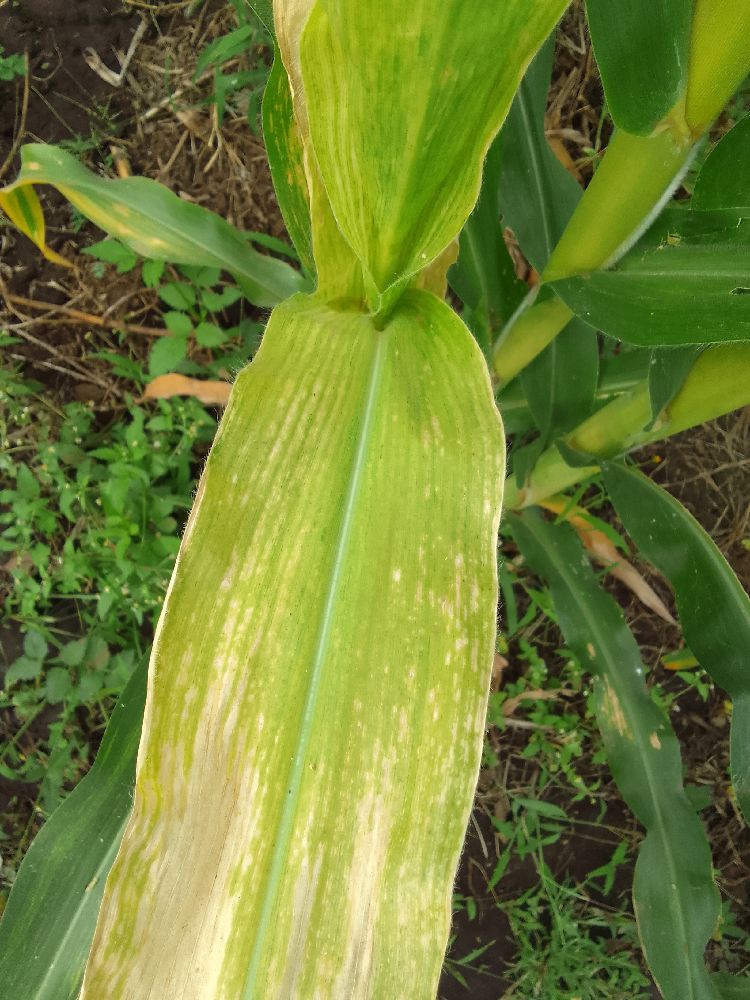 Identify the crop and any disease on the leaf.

maize, maize lethal necrosis
